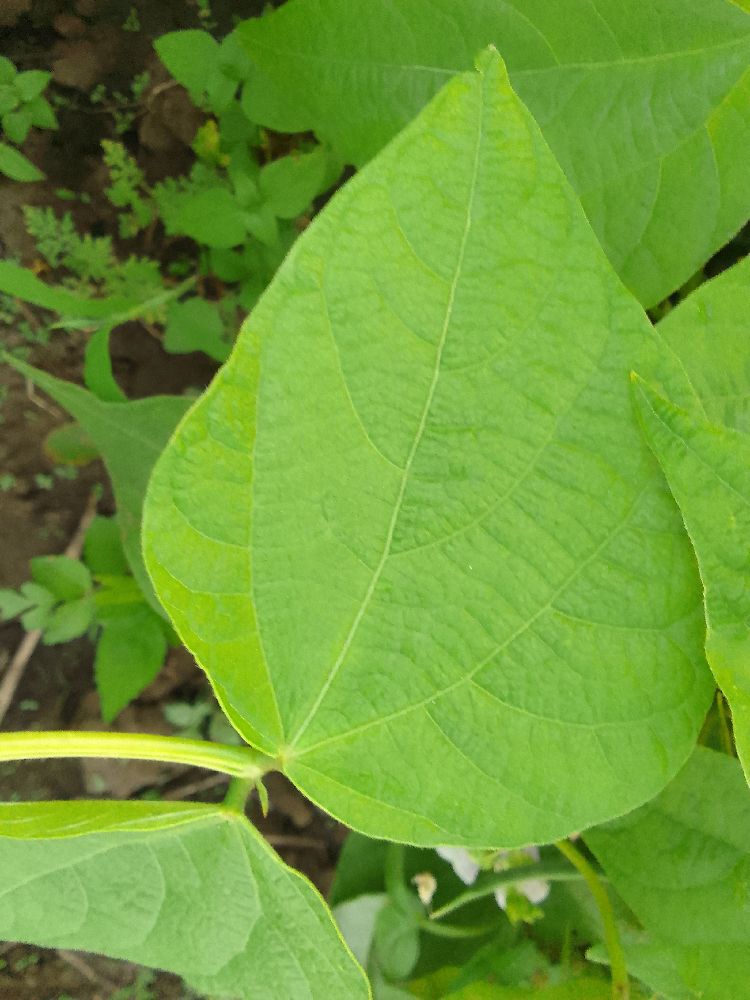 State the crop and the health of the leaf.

common bean, healthy
